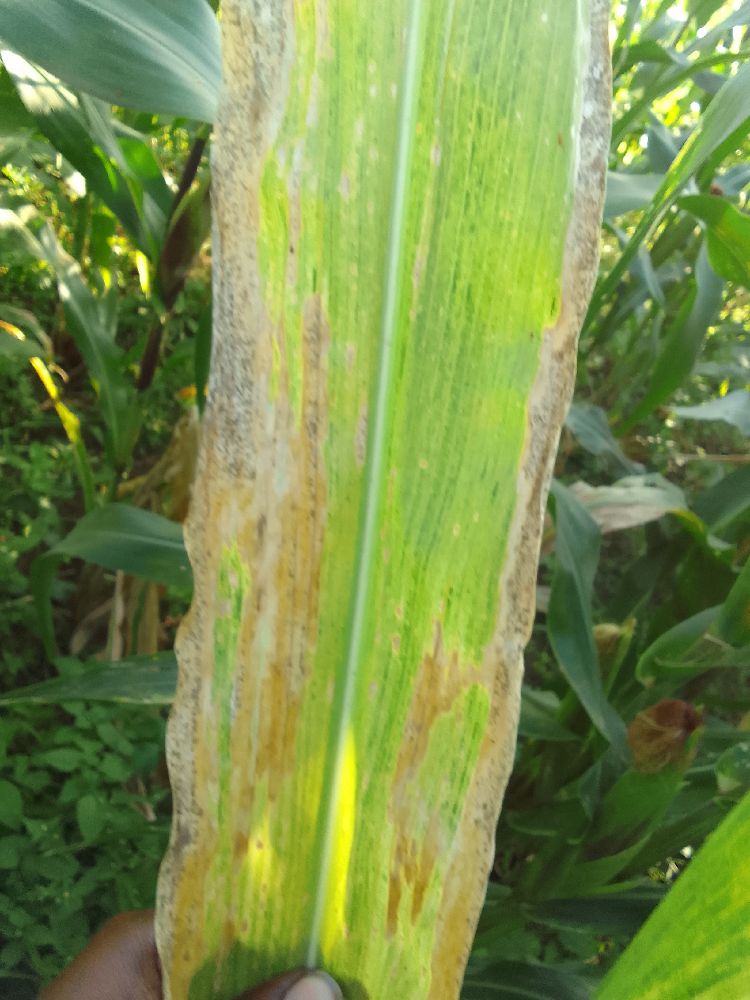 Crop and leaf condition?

maize, maize lethal necrosis
